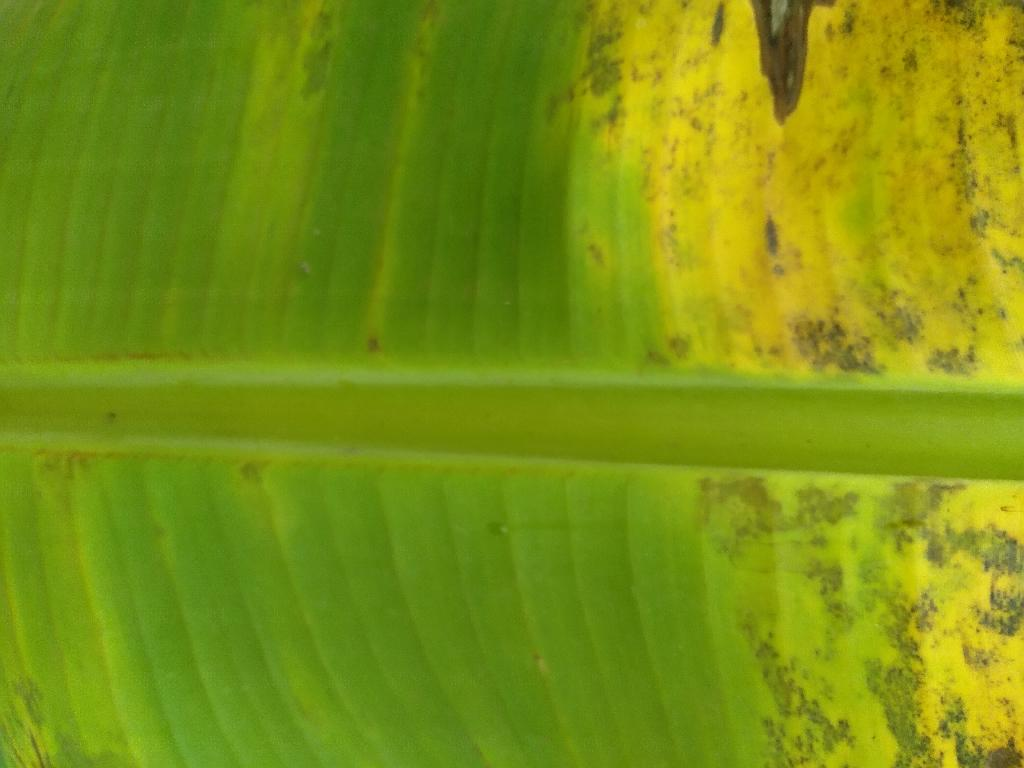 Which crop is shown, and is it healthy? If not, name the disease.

banana, black sigatoka
